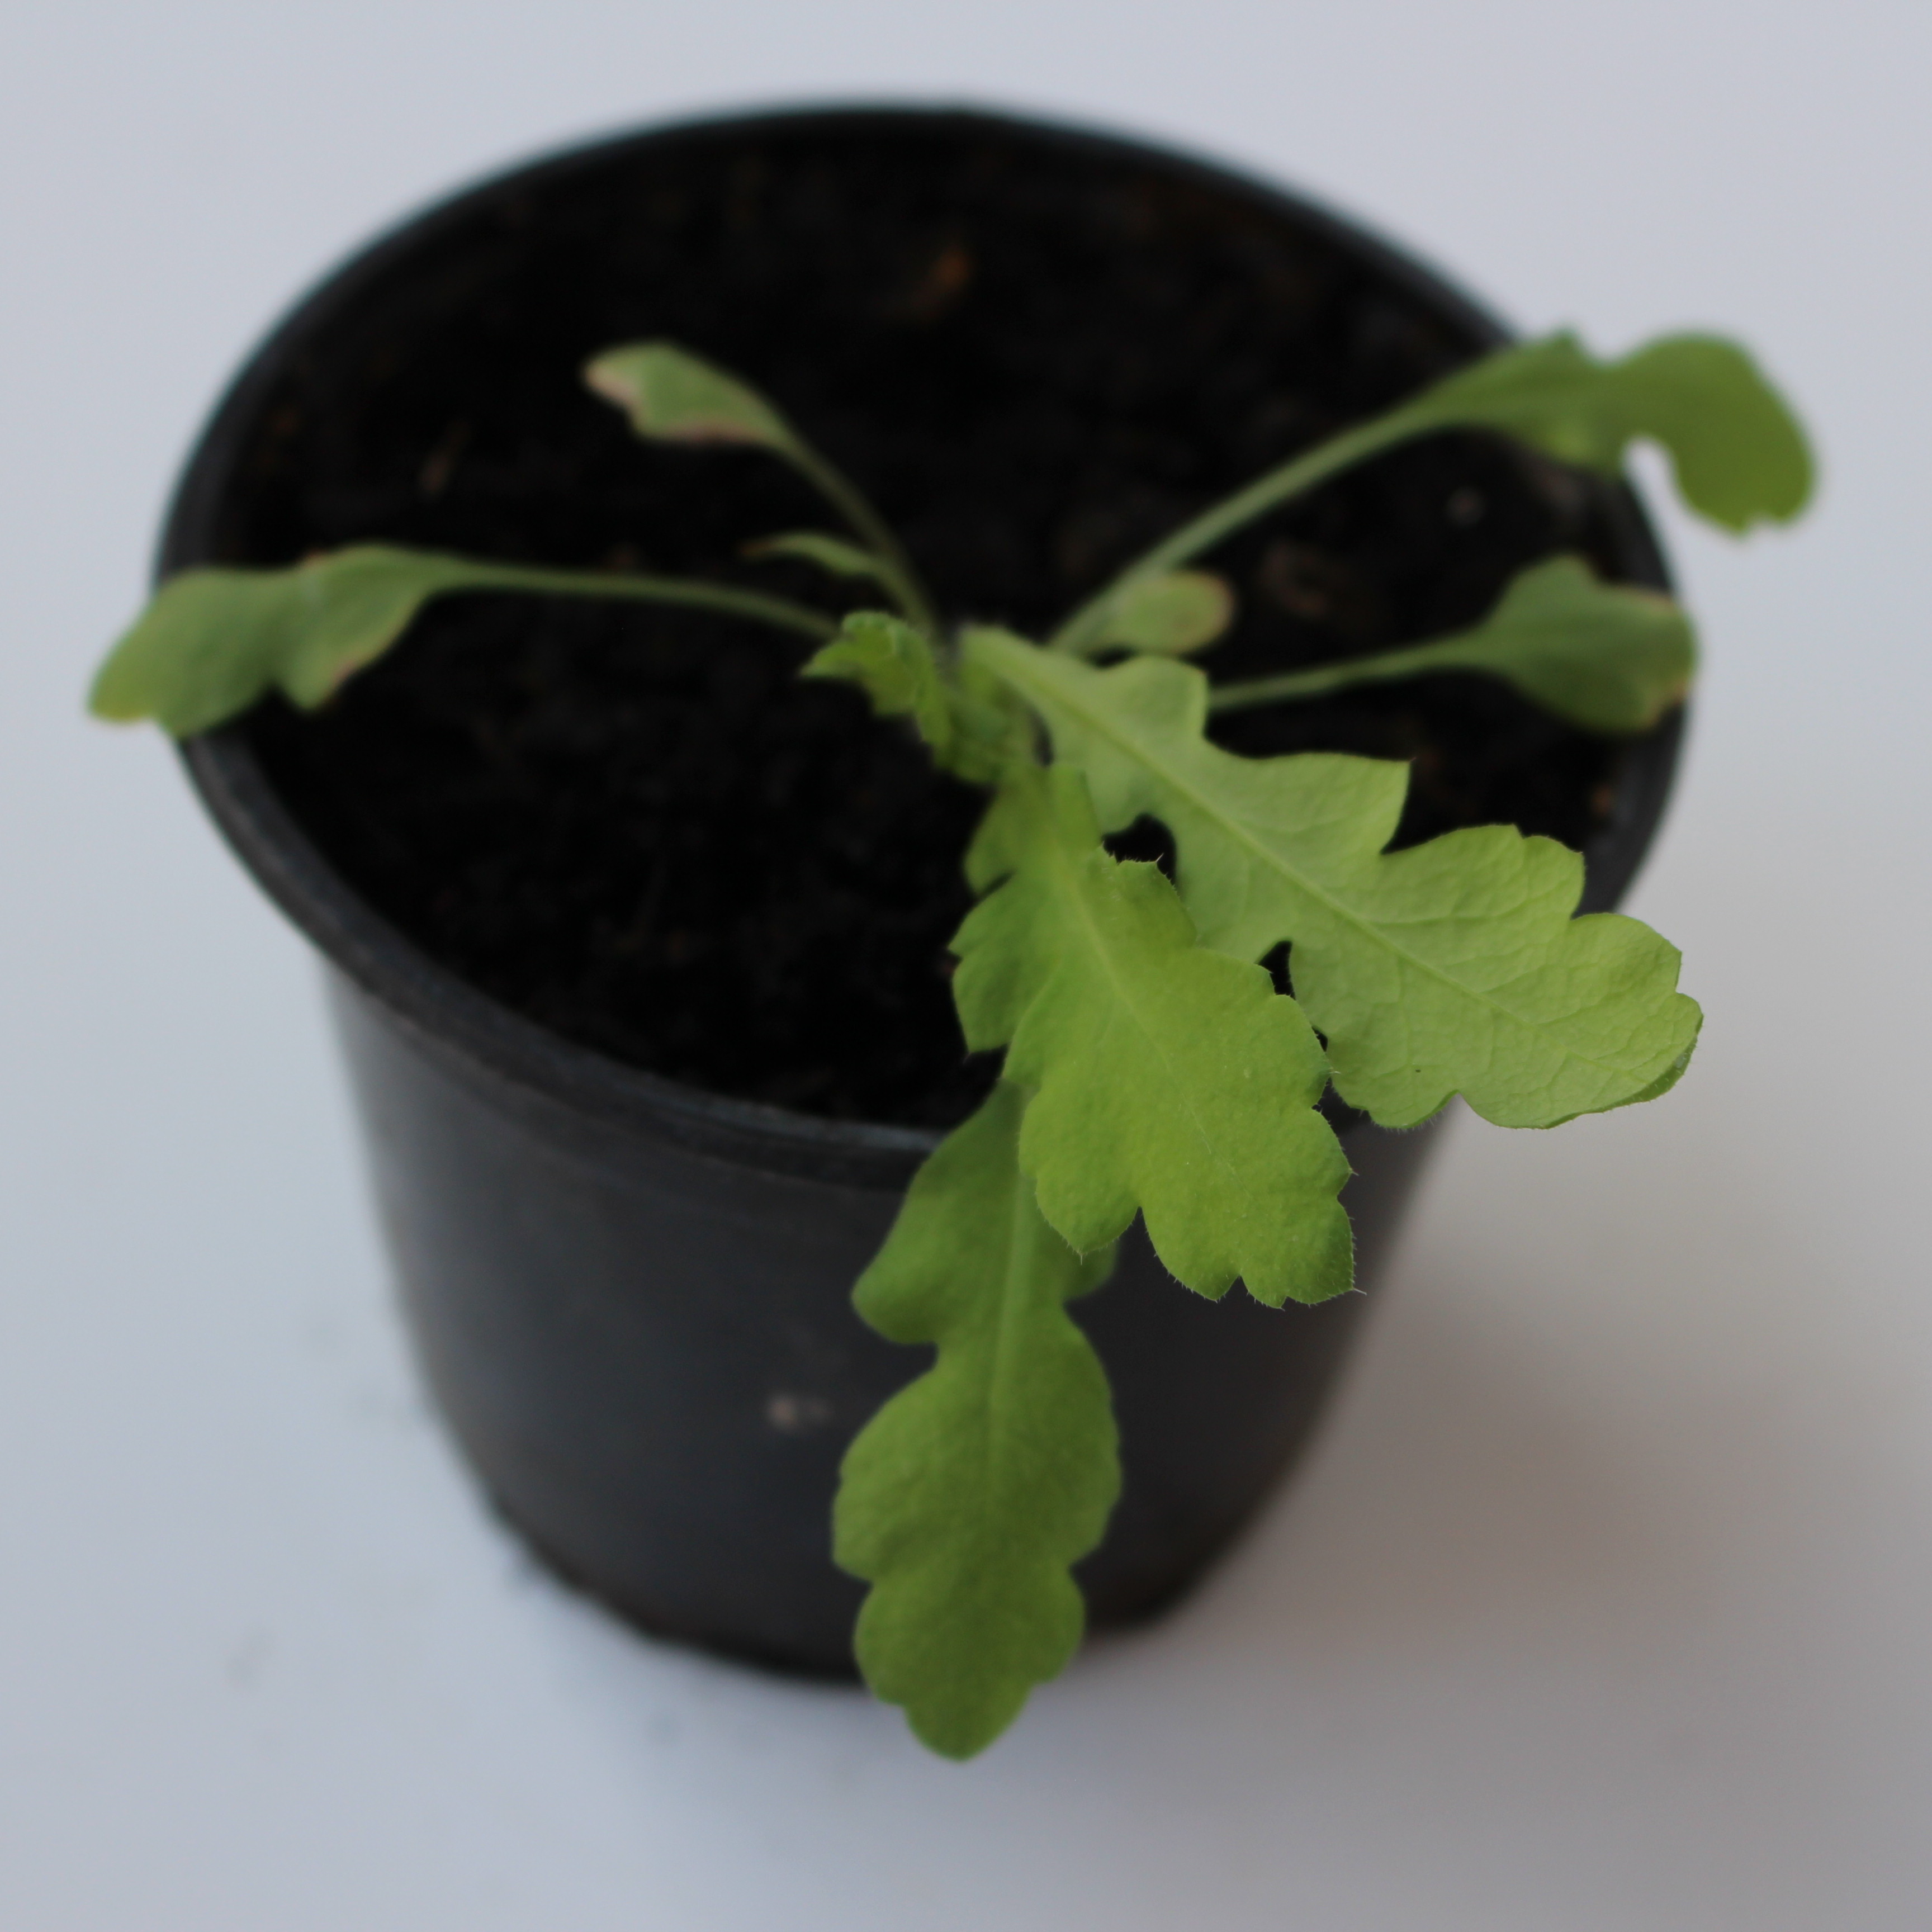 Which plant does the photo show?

Papaver rhoeas
